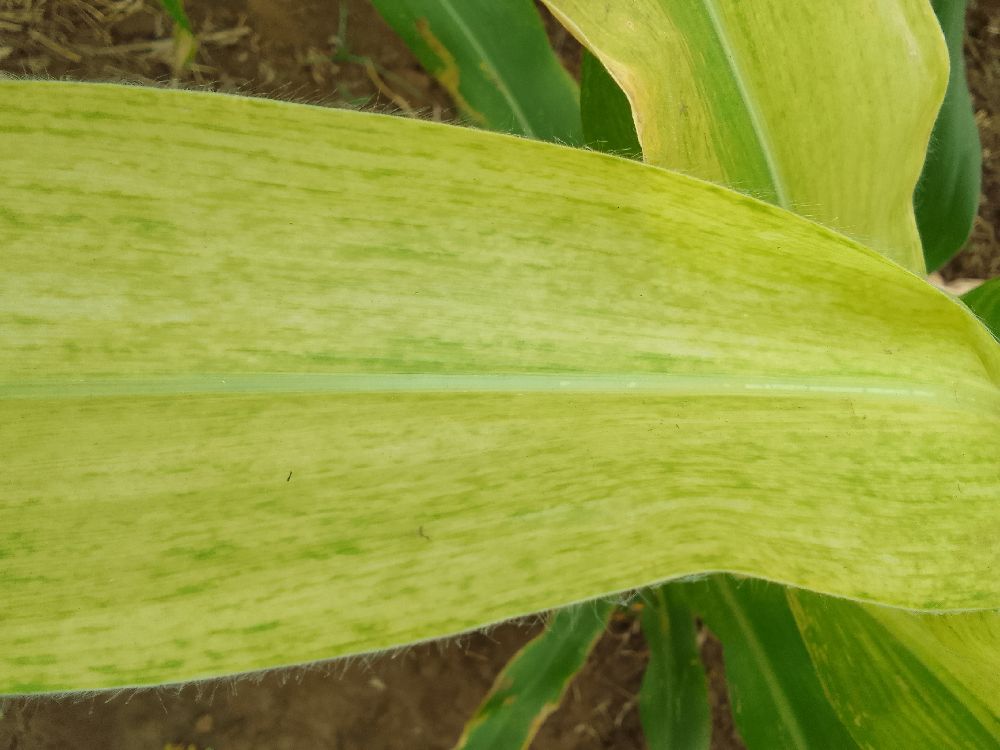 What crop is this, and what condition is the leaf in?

maize, maize lethal necrosis
